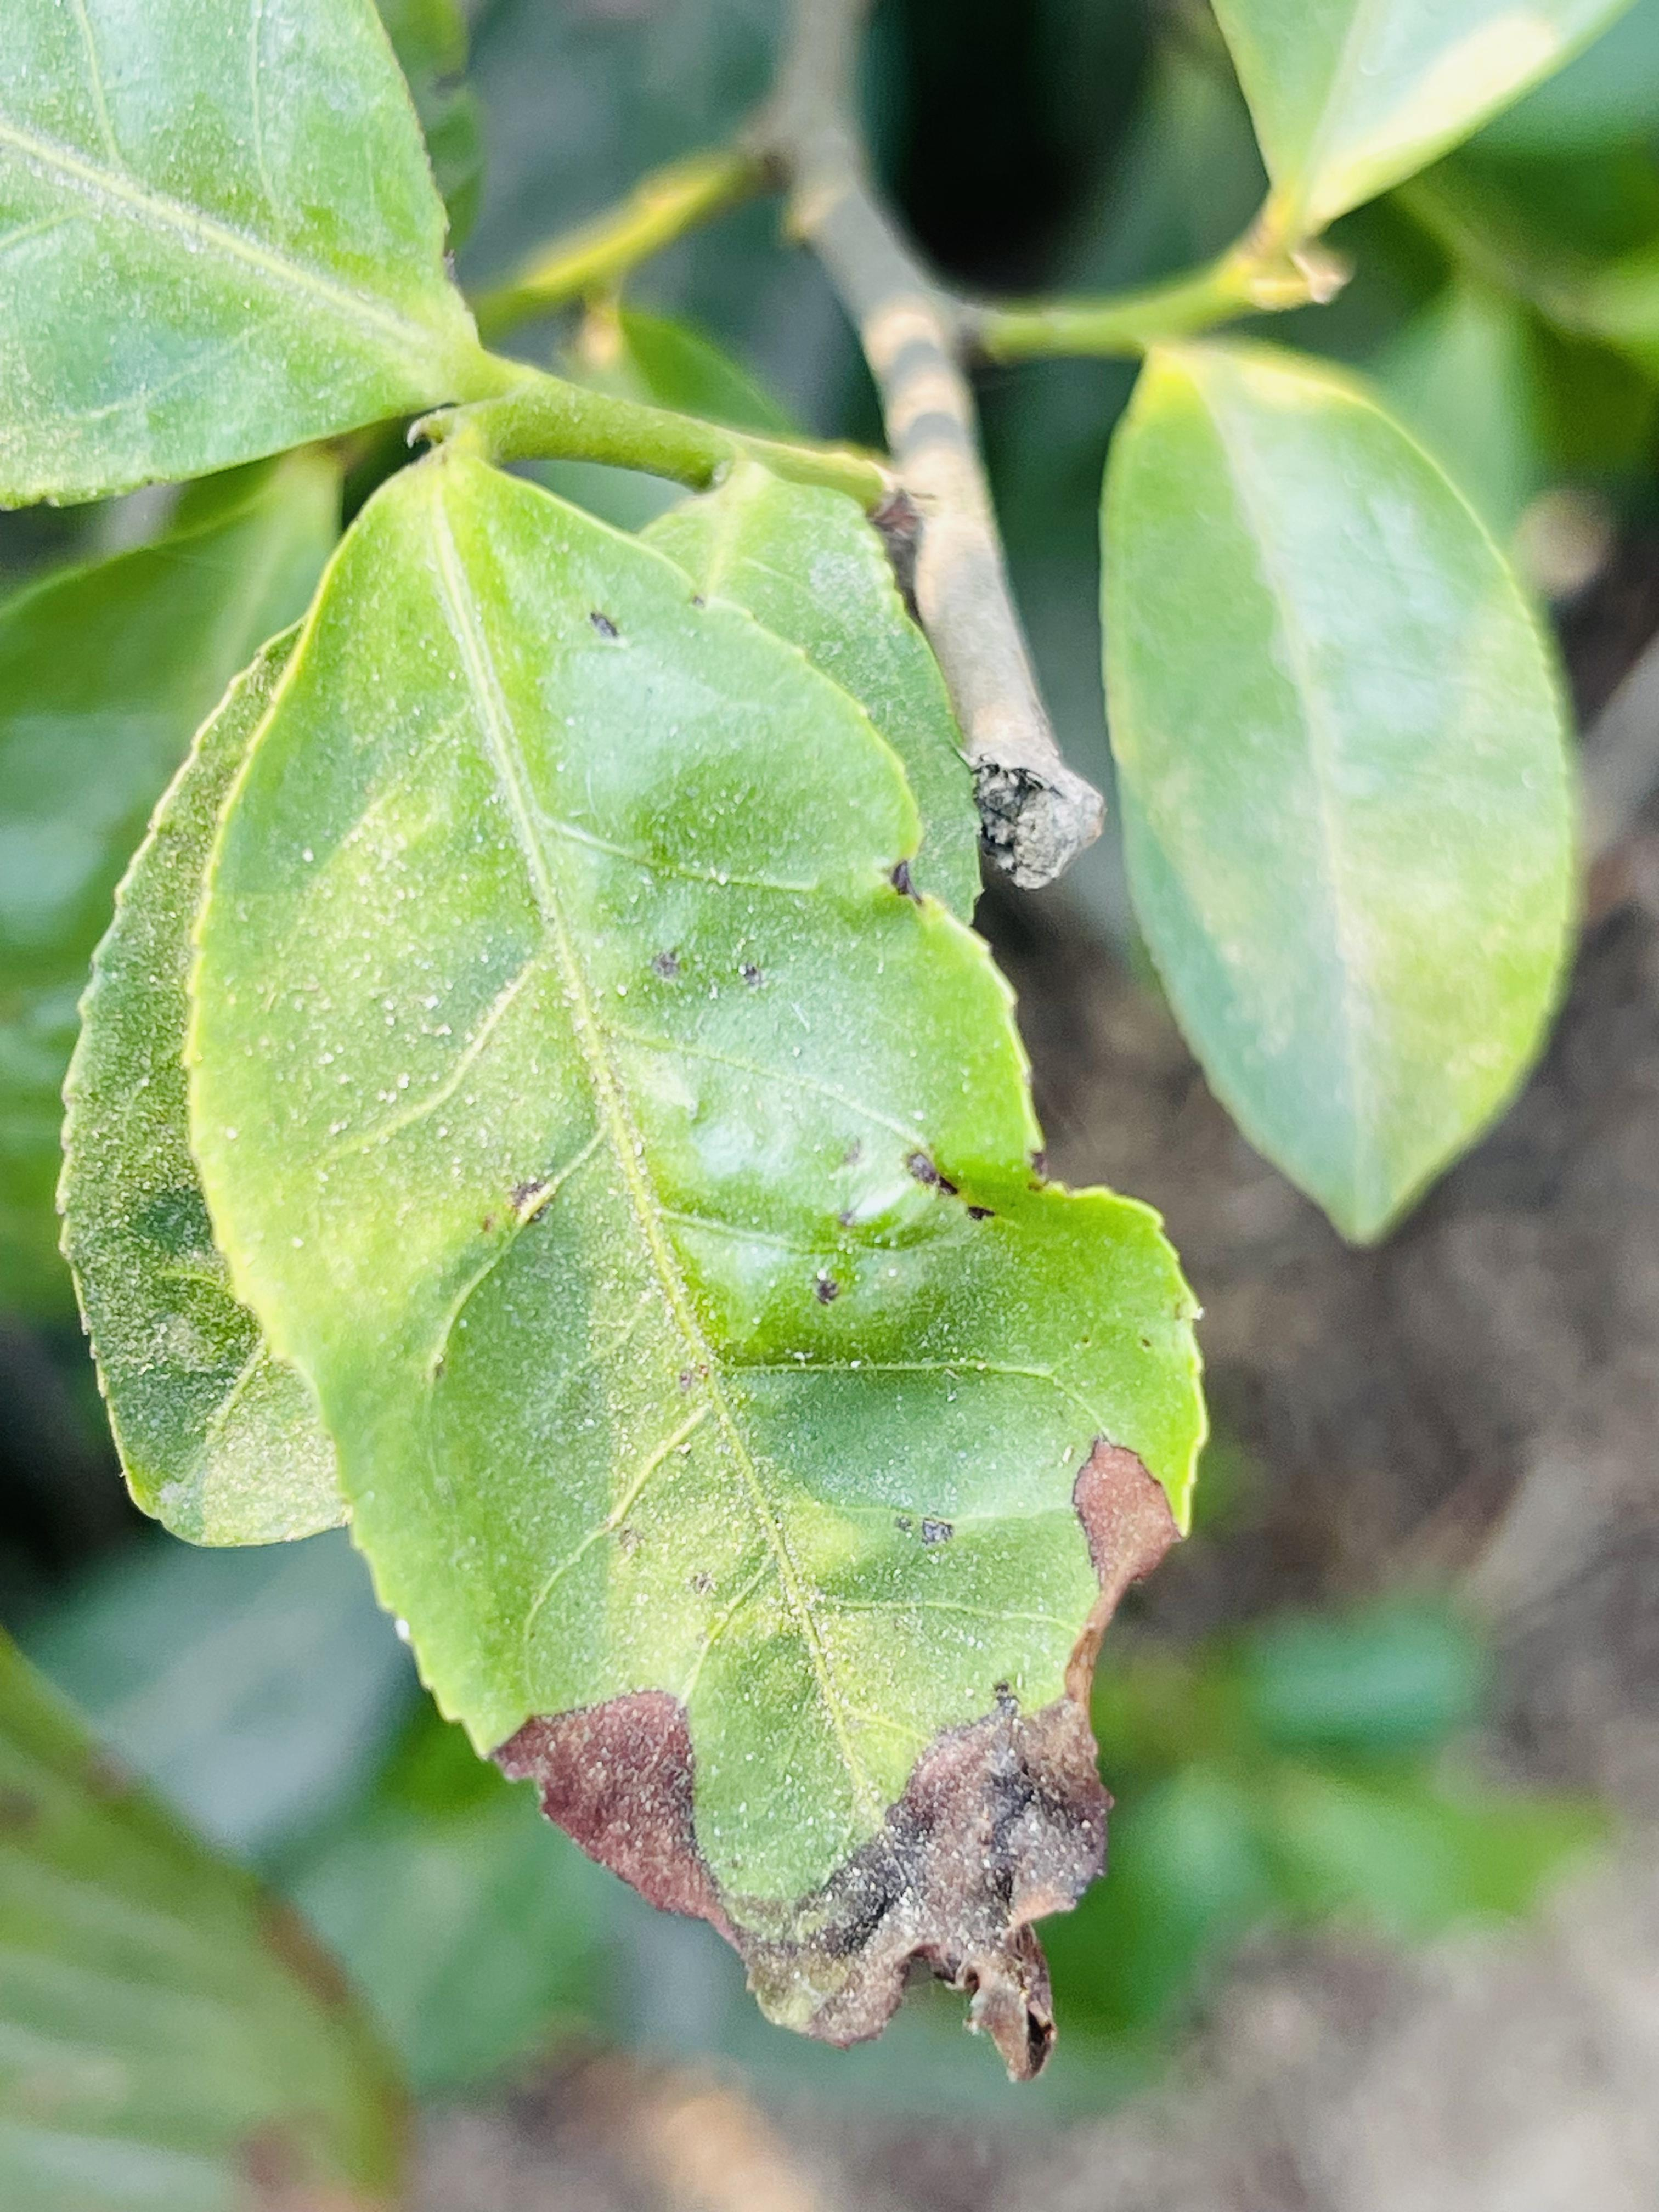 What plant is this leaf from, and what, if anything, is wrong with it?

tea, blight
